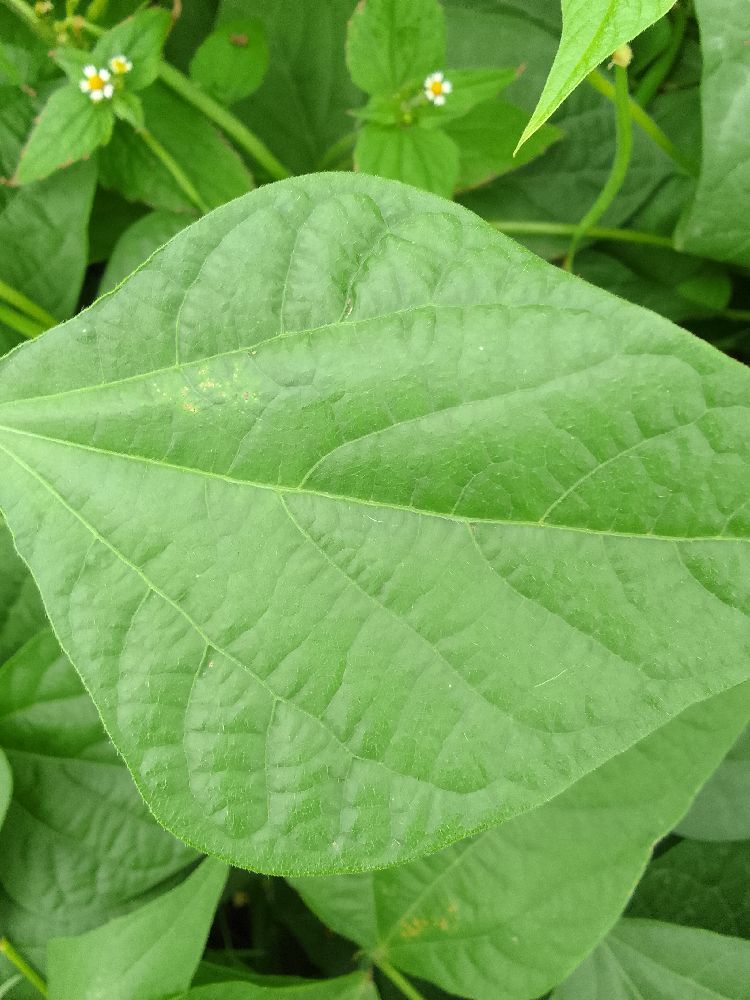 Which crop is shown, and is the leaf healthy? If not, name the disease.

common bean, healthy
